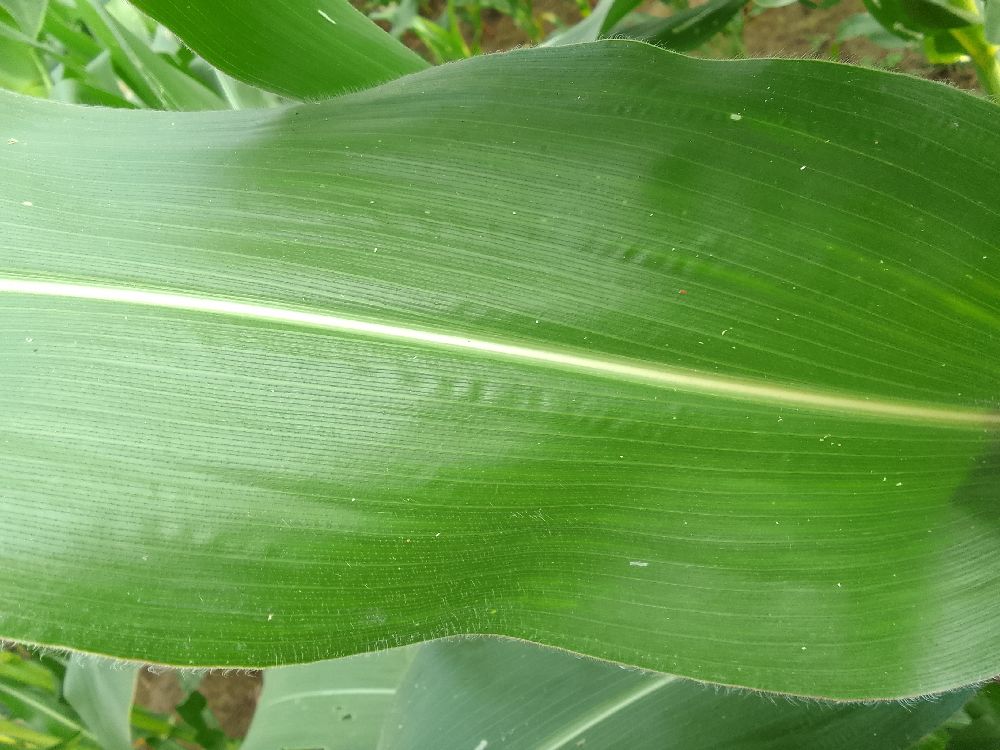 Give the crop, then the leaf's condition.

maize, healthy
